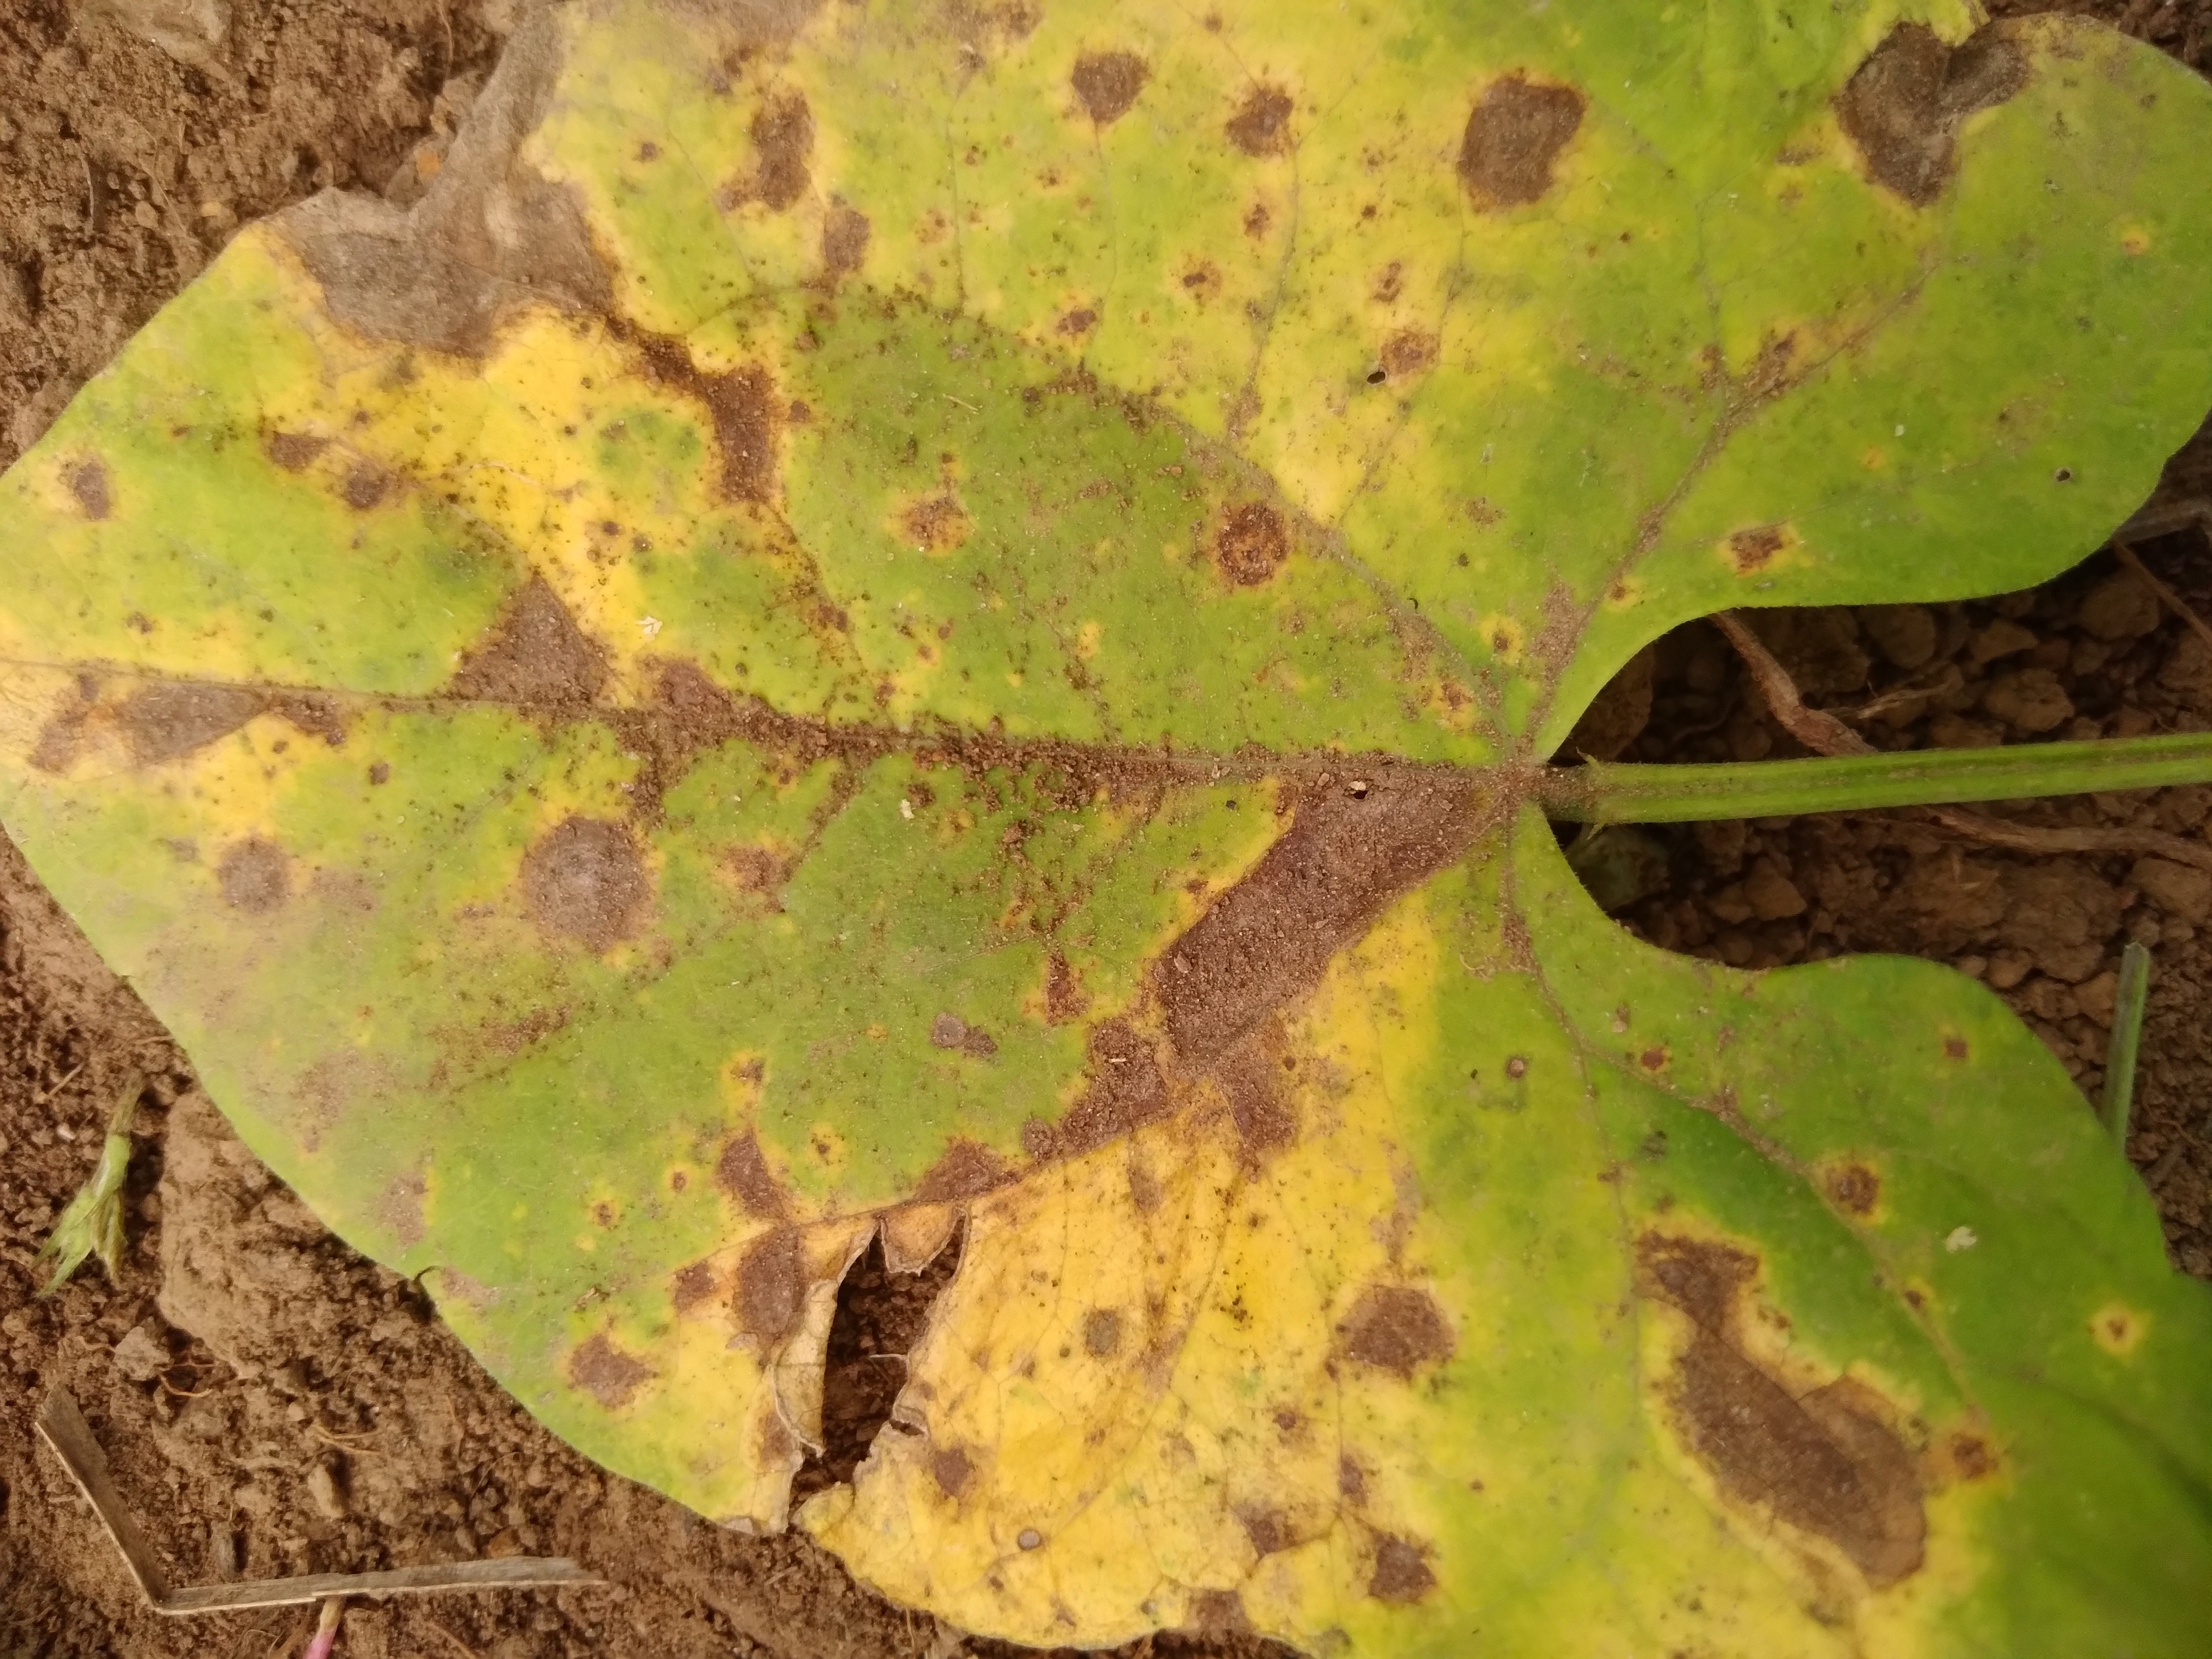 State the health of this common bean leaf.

rust
